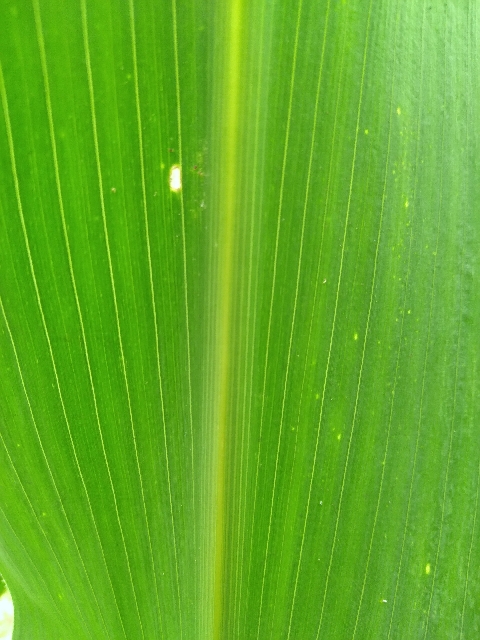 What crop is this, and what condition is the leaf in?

maize, healthy
